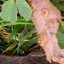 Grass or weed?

unstructured weed
